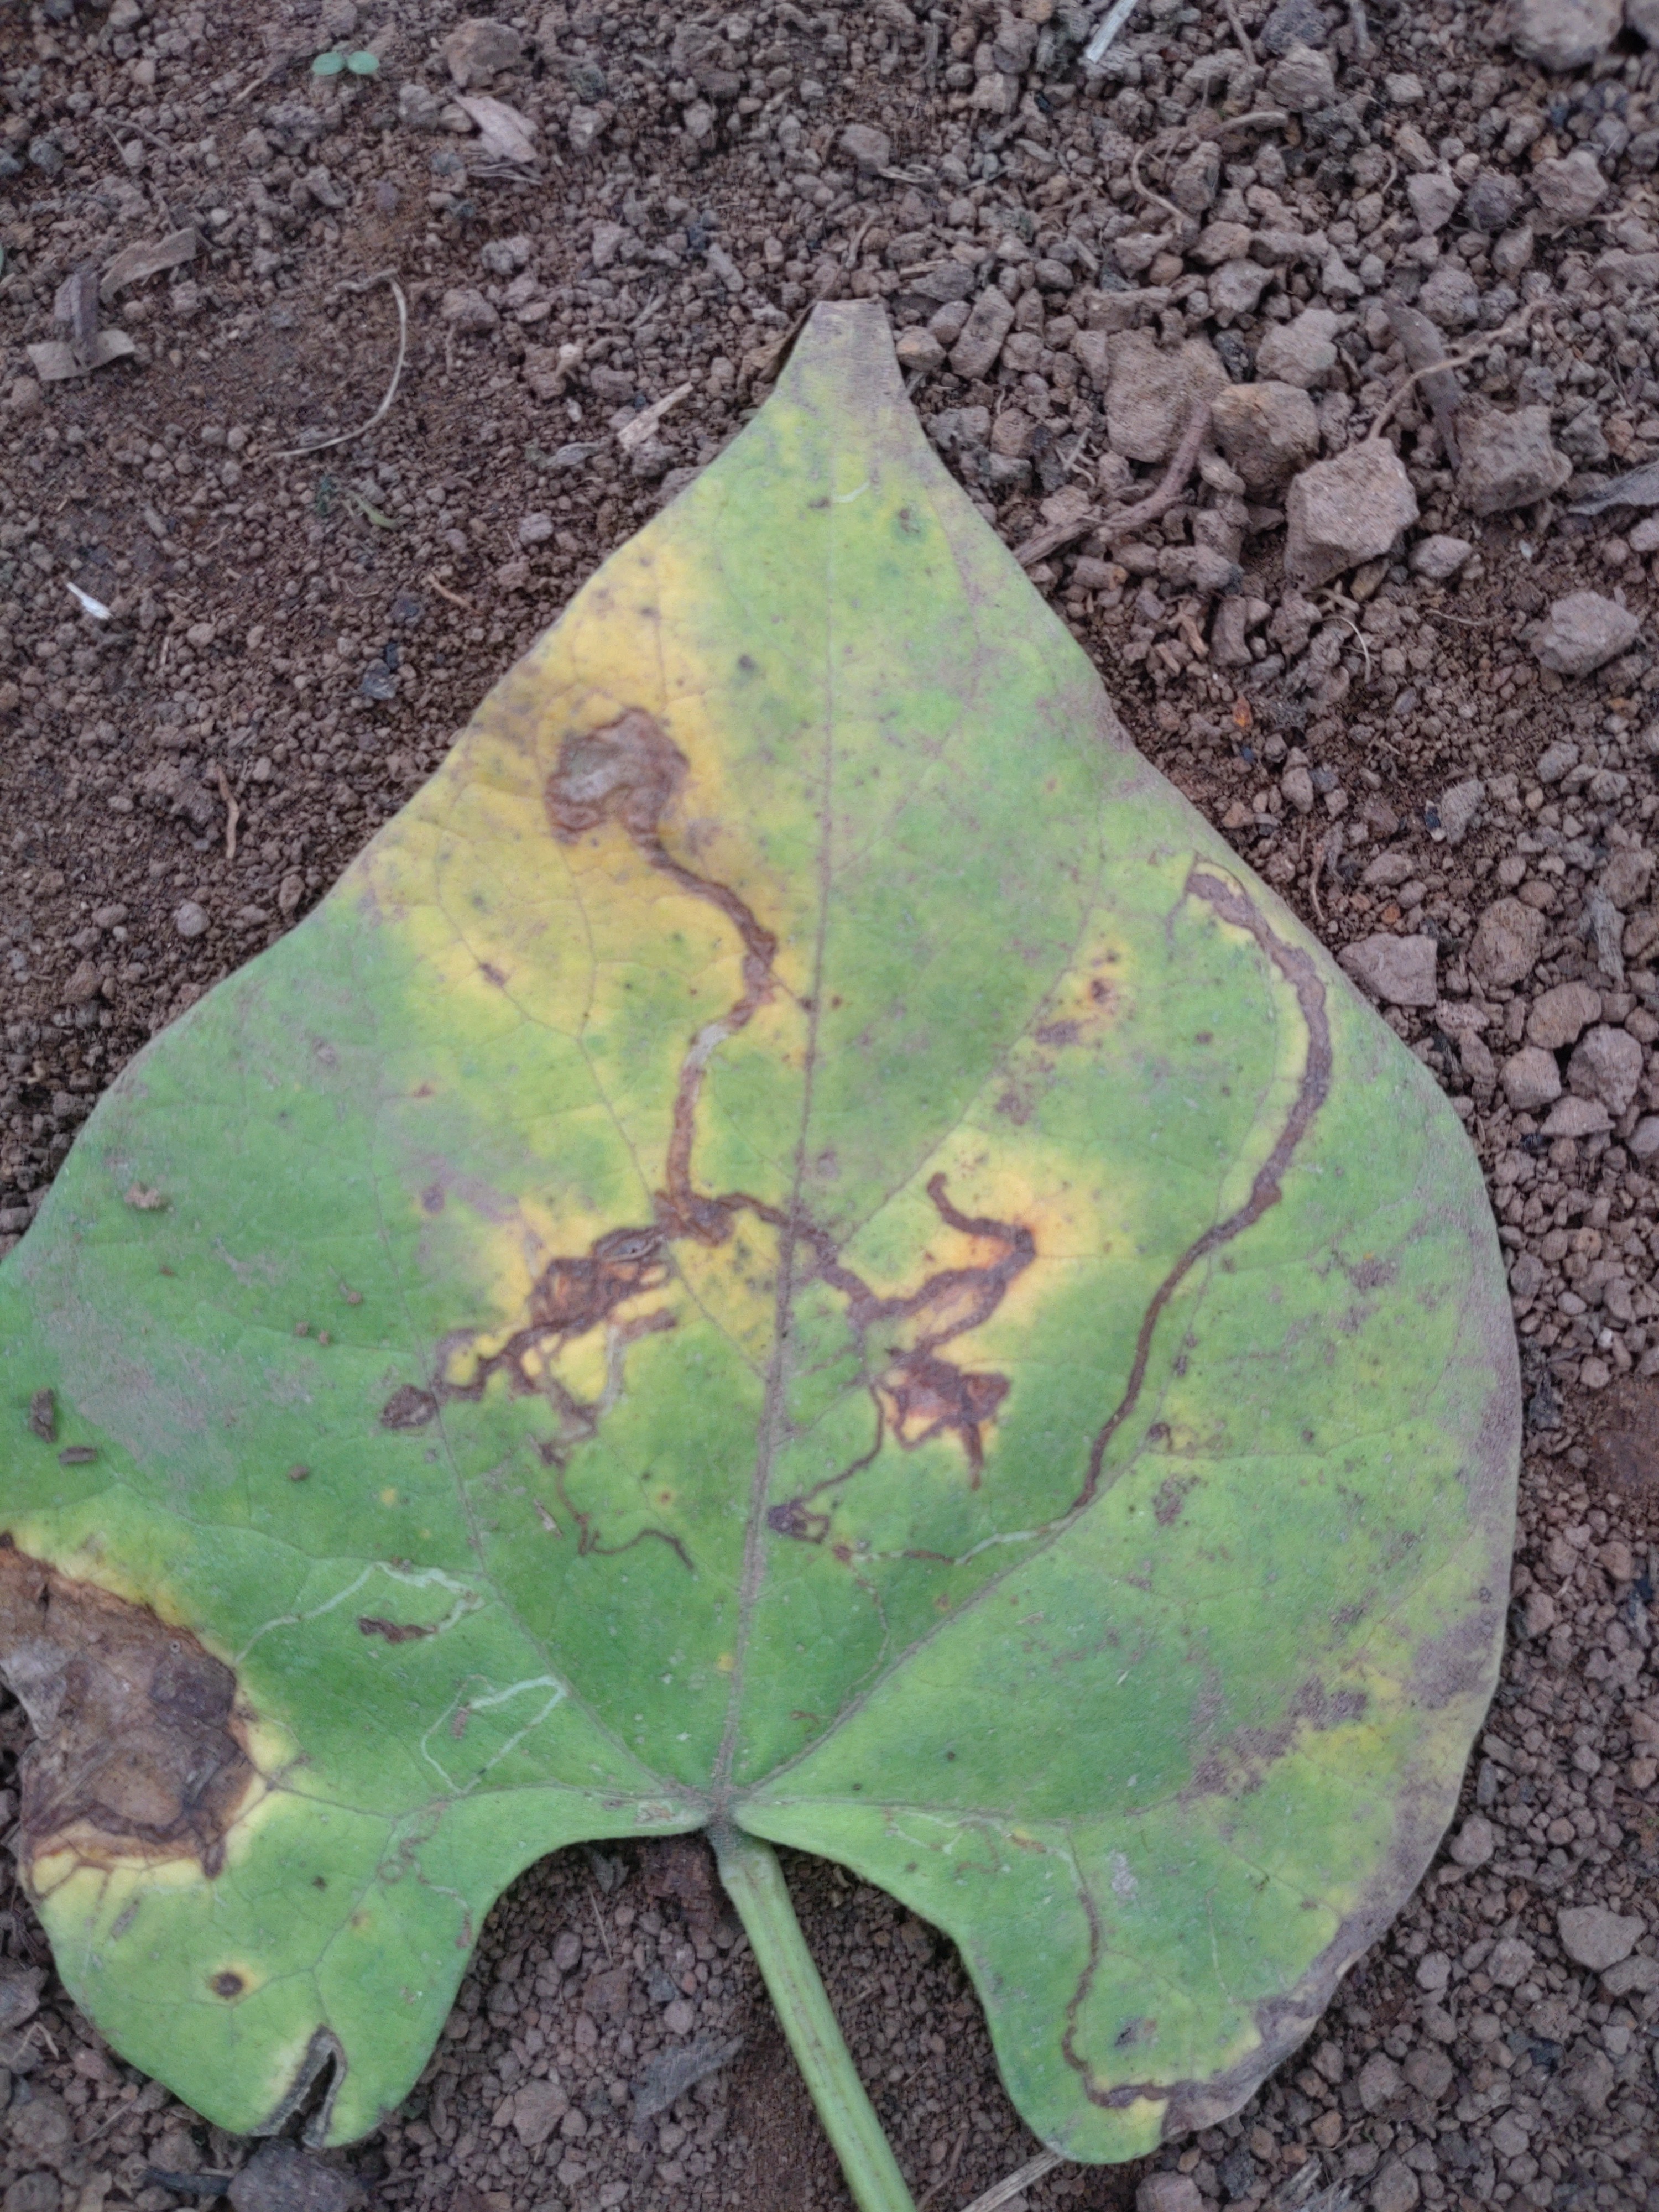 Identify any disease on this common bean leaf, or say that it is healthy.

rust
